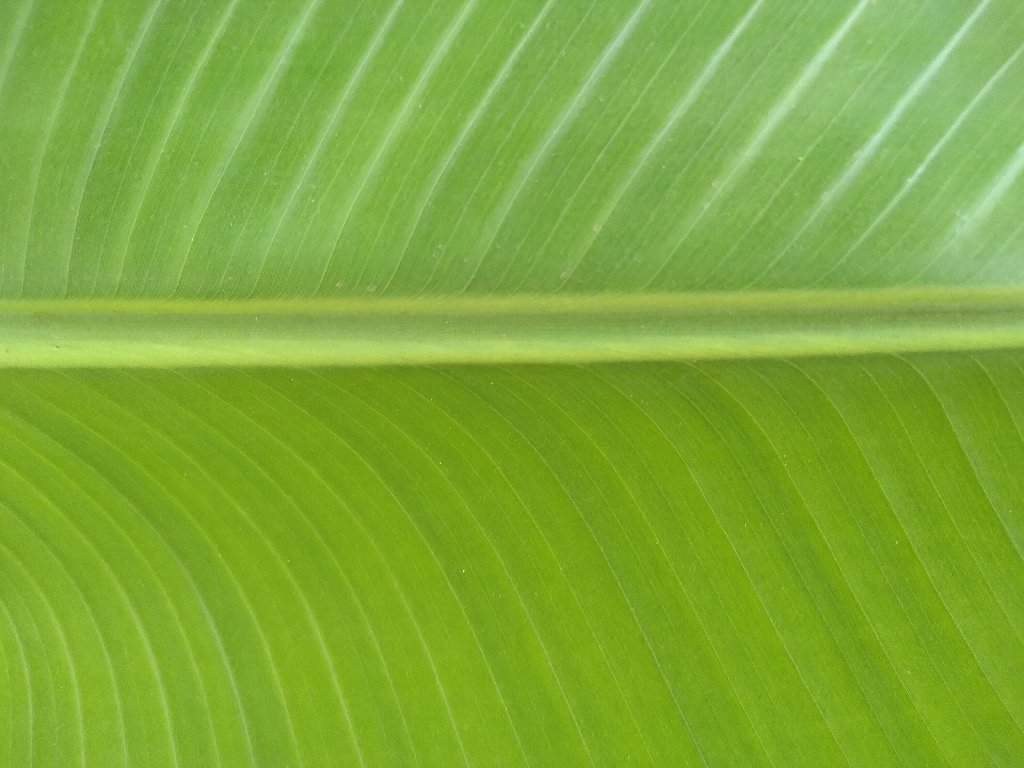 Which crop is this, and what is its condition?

banana, healthy
